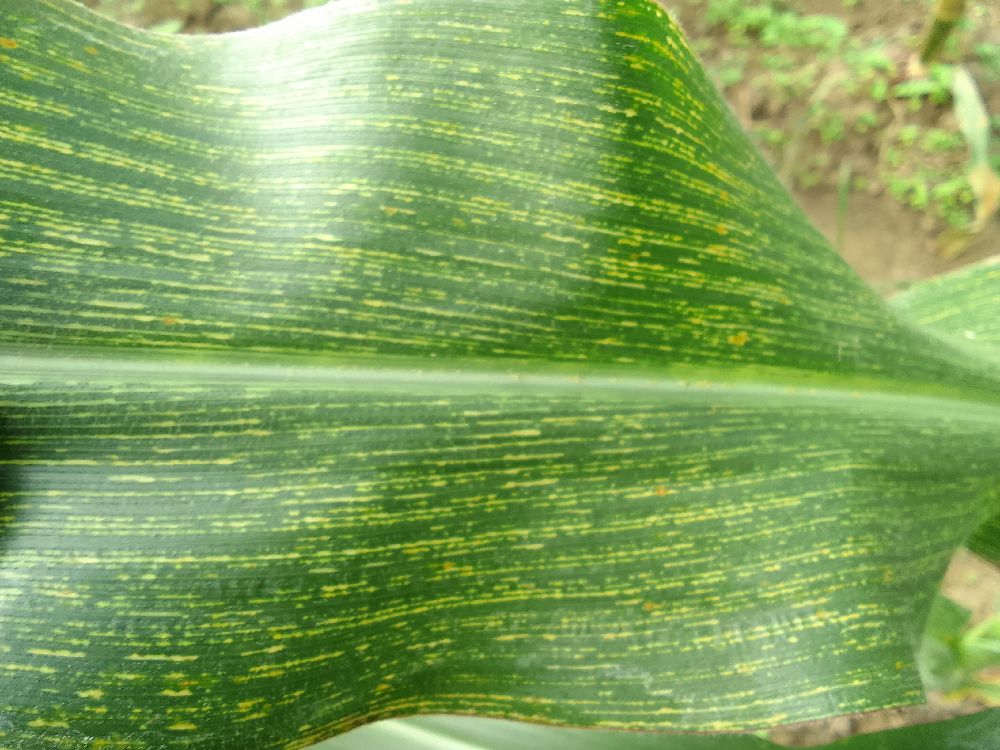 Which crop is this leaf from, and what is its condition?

maize, maize streak virus
